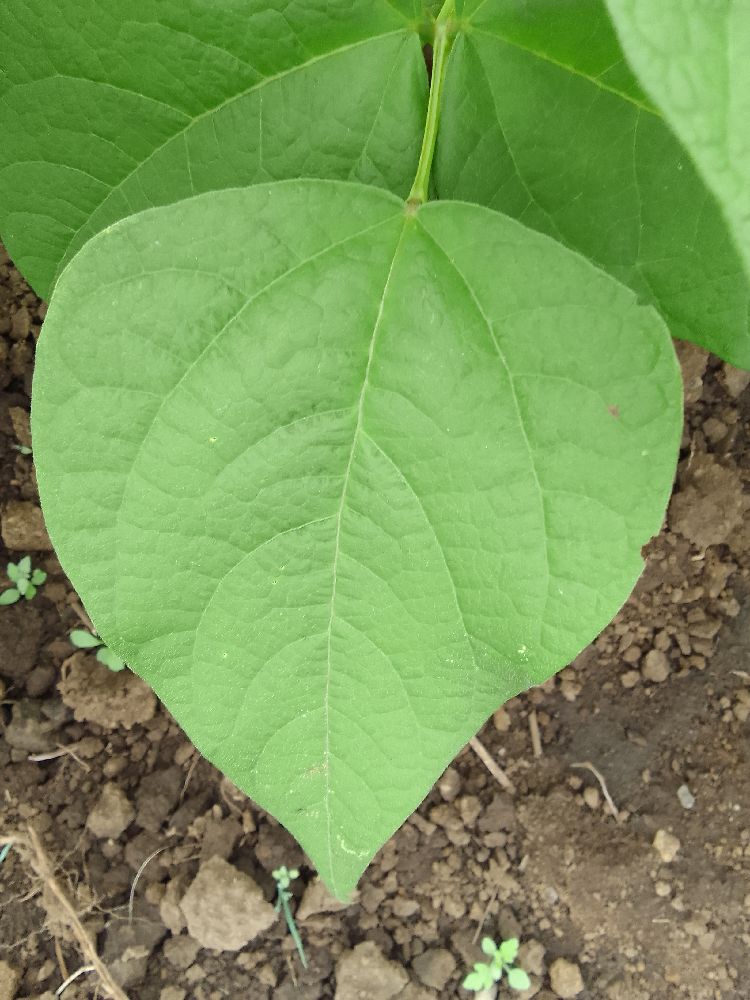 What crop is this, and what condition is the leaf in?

common bean, healthy
